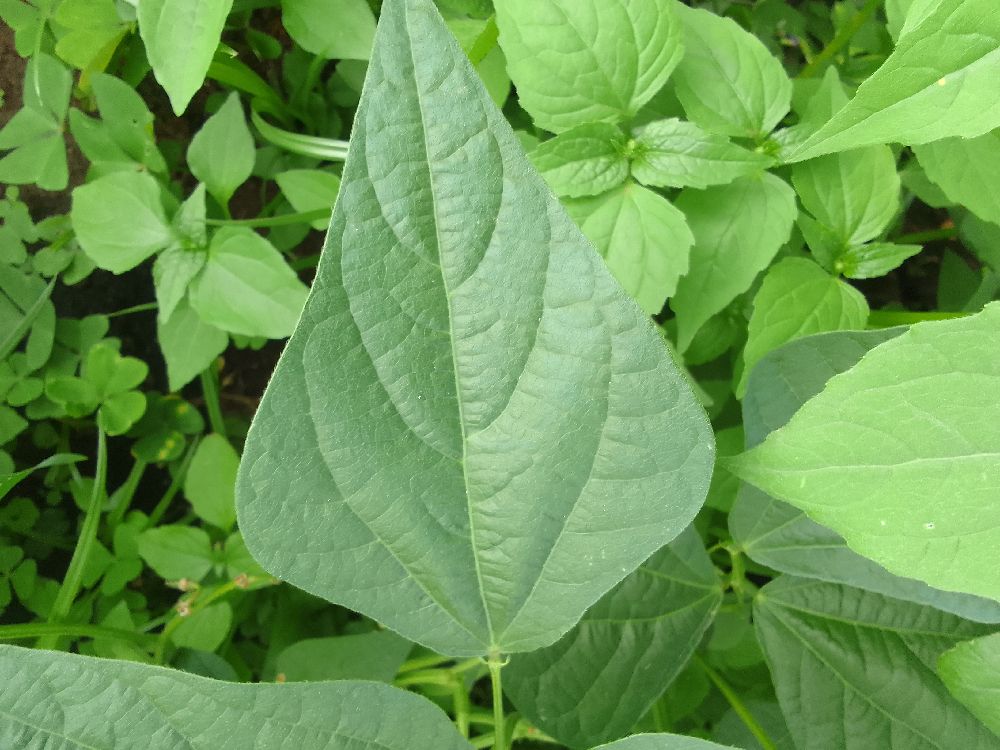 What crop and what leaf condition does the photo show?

common bean, healthy
